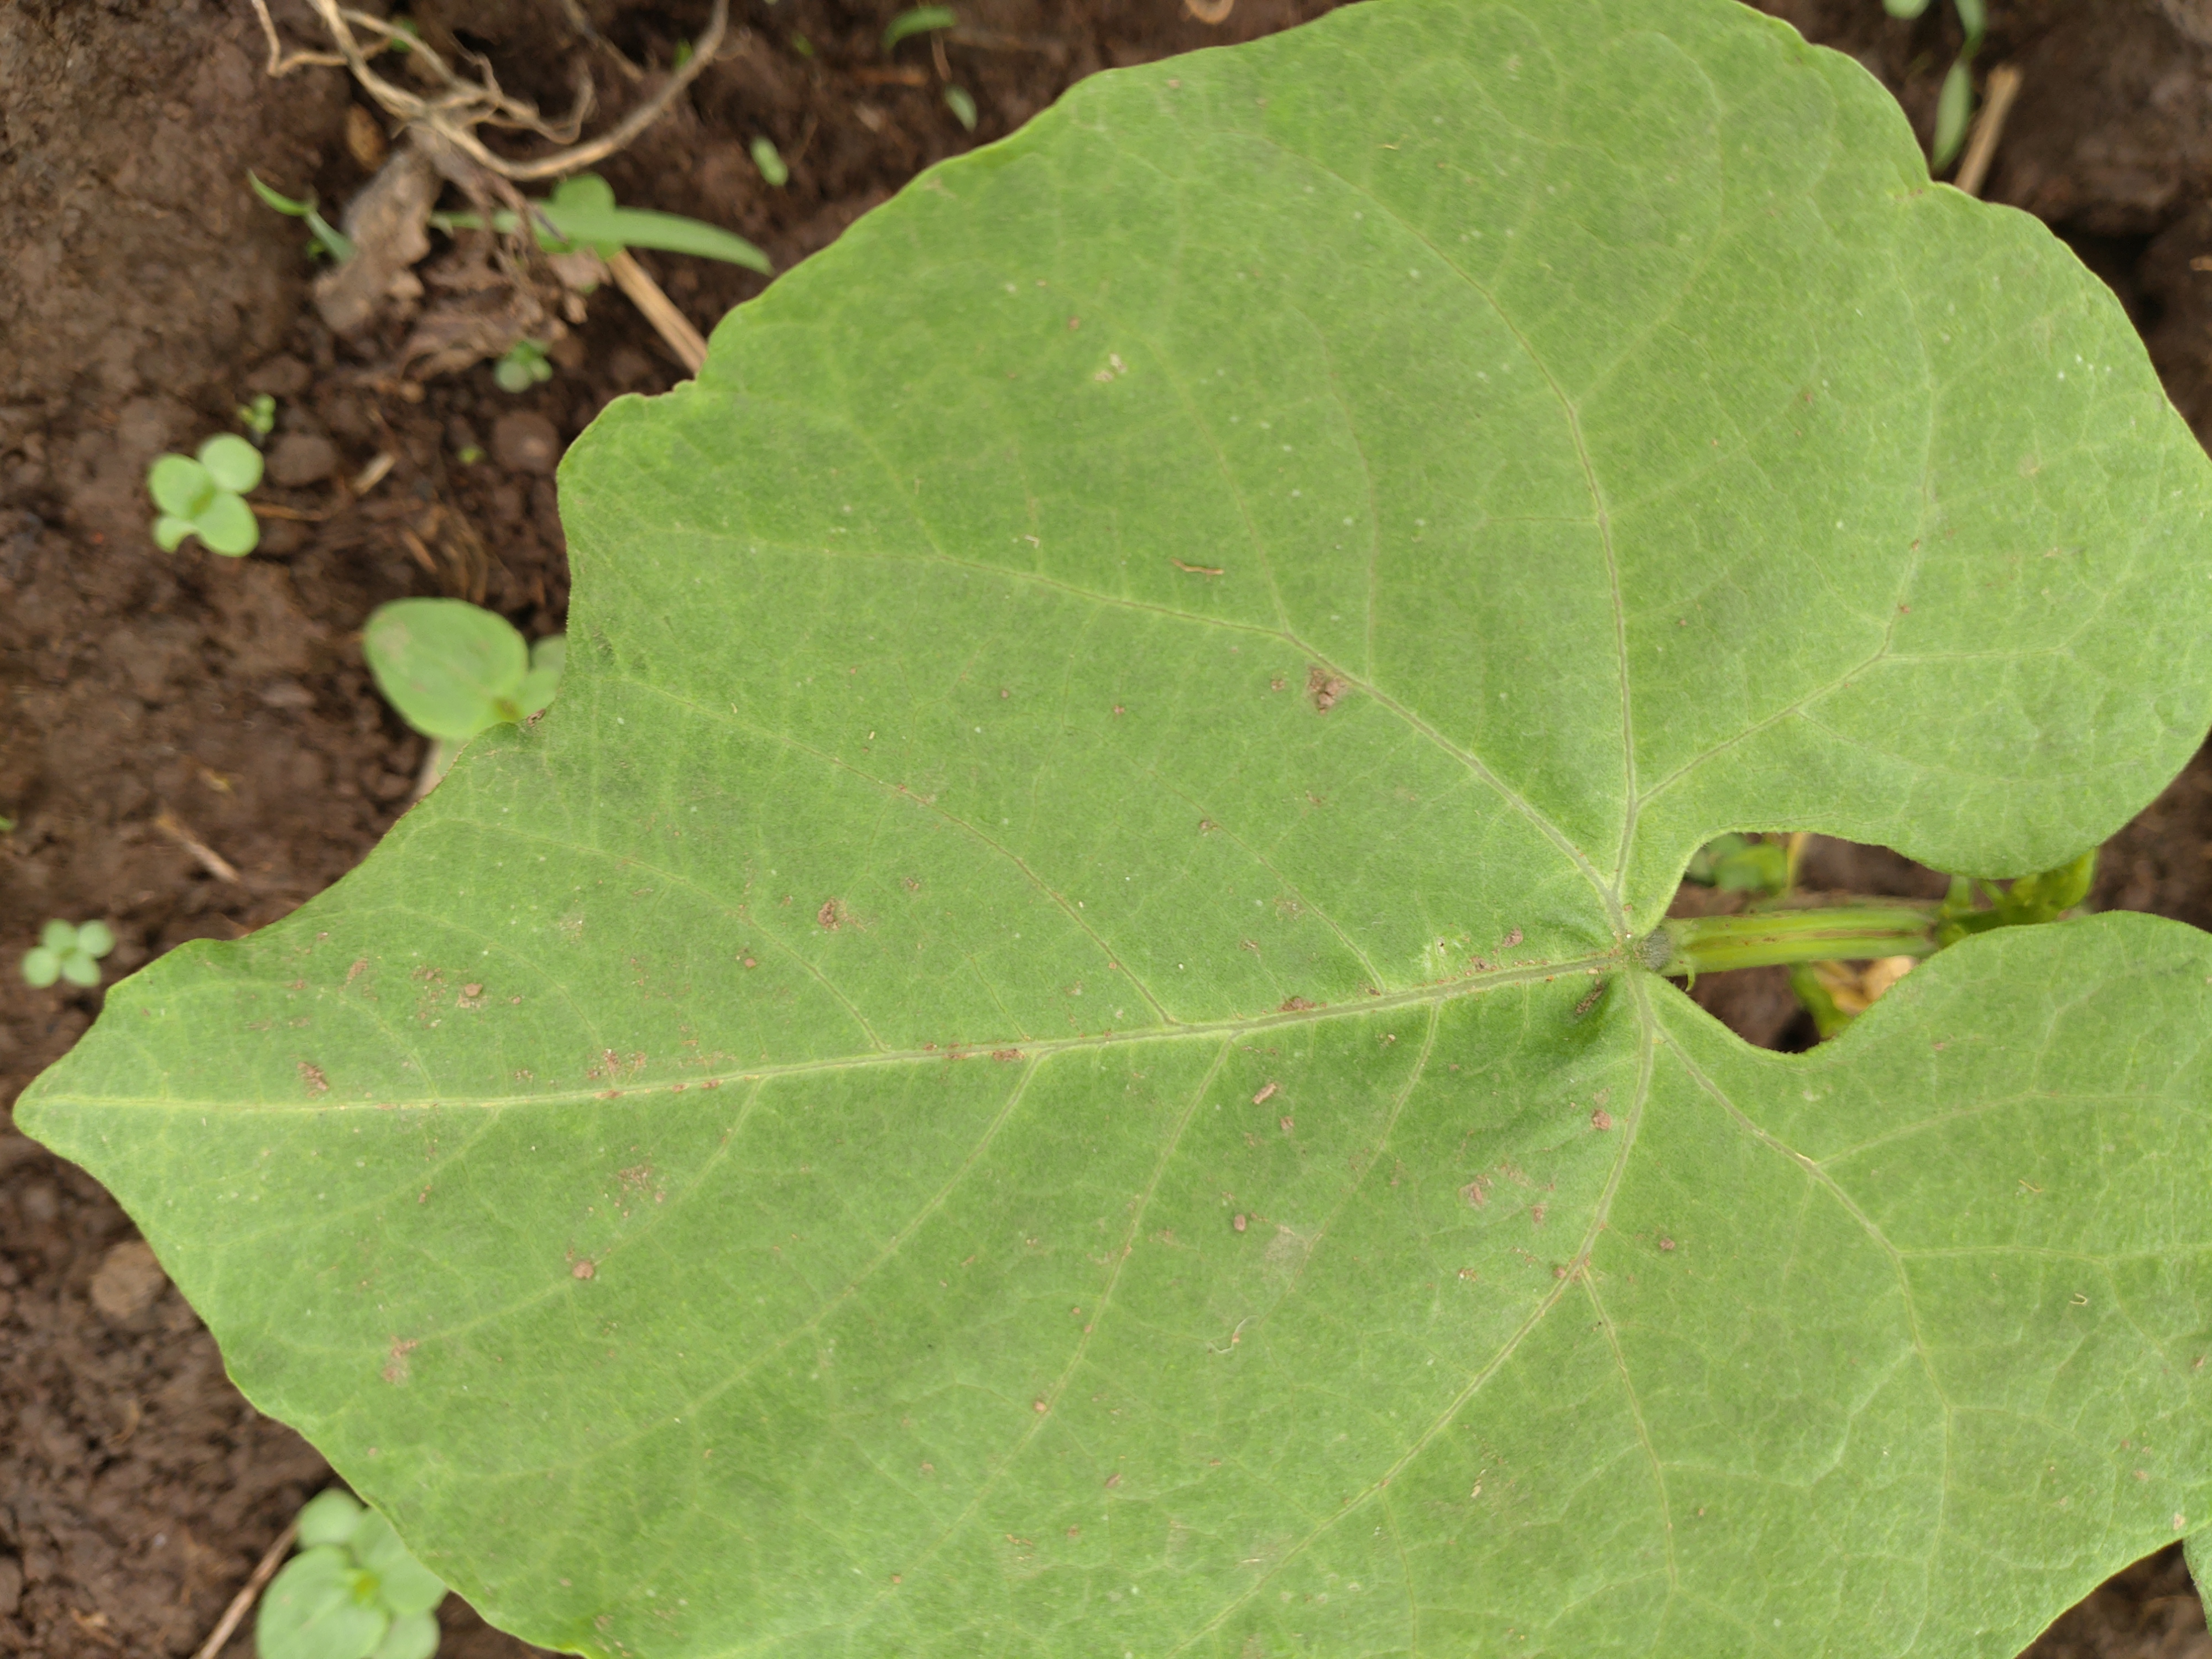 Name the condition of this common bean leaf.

healthy
